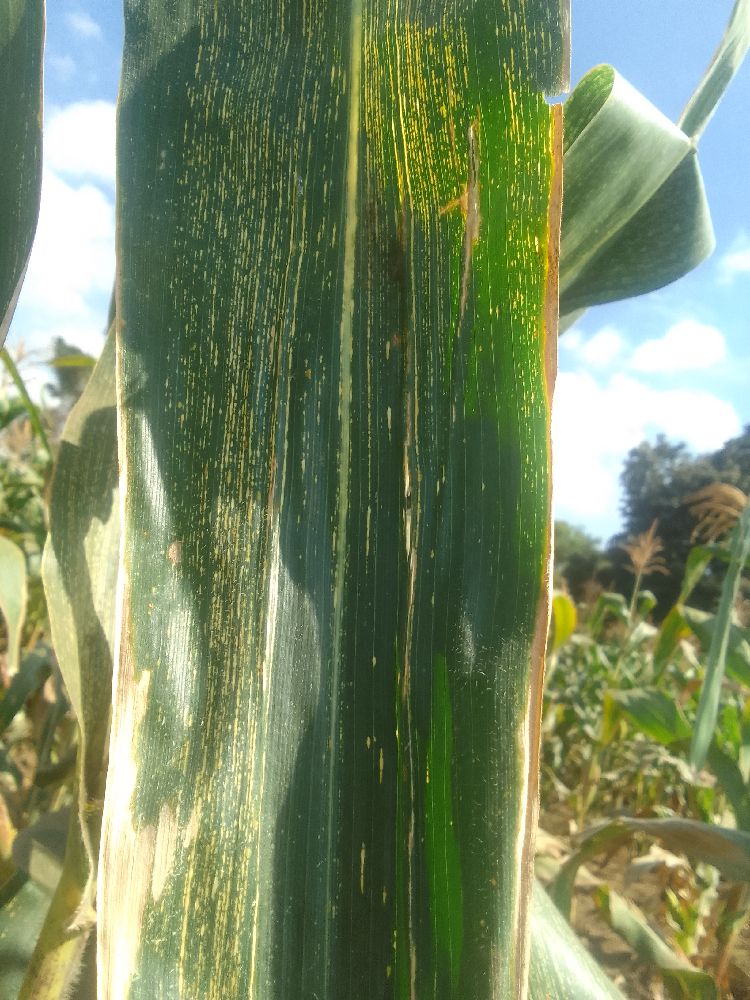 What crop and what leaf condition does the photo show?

maize, maize streak virus
